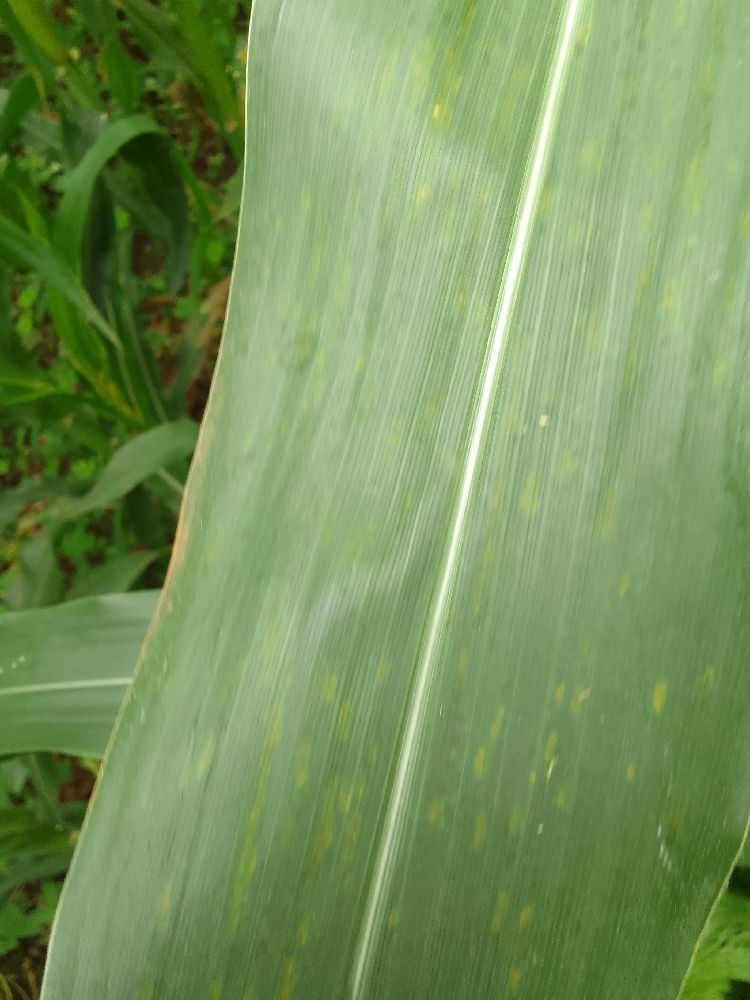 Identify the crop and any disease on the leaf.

maize, healthy
